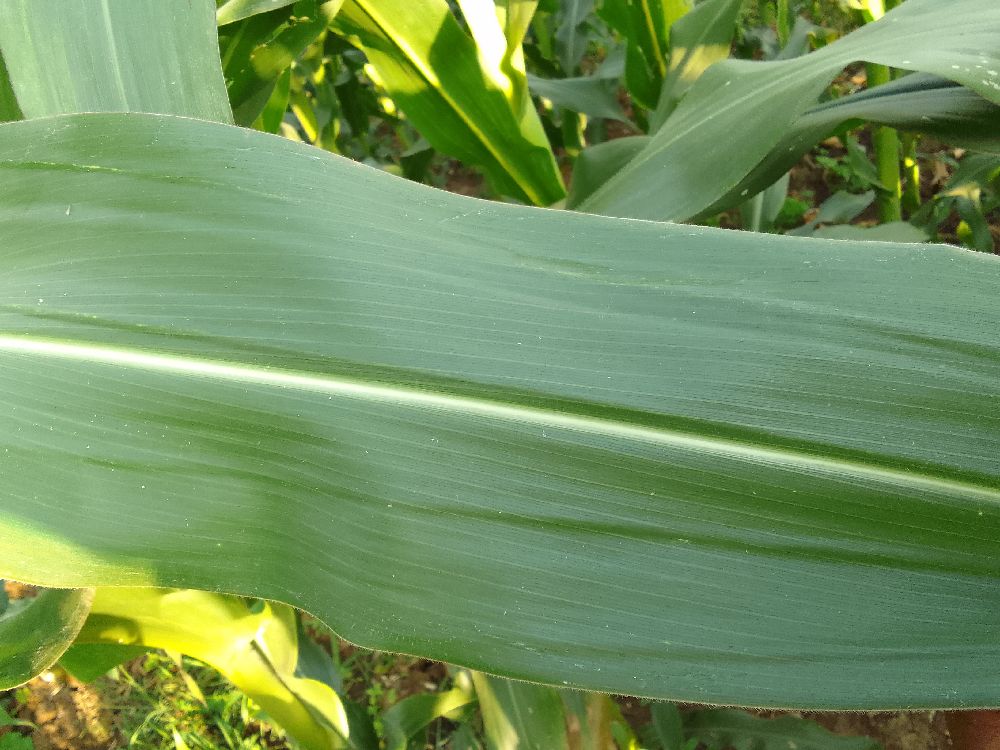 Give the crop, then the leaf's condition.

maize, healthy
